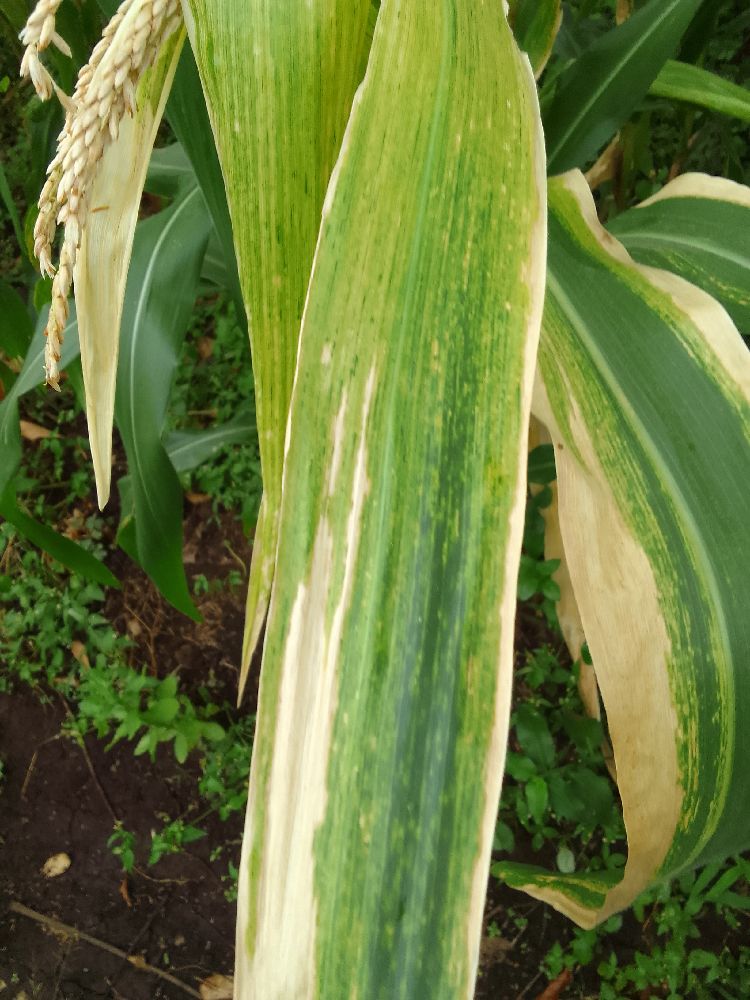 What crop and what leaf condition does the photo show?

maize, maize lethal necrosis
